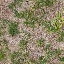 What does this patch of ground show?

grass
